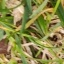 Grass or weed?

grass
